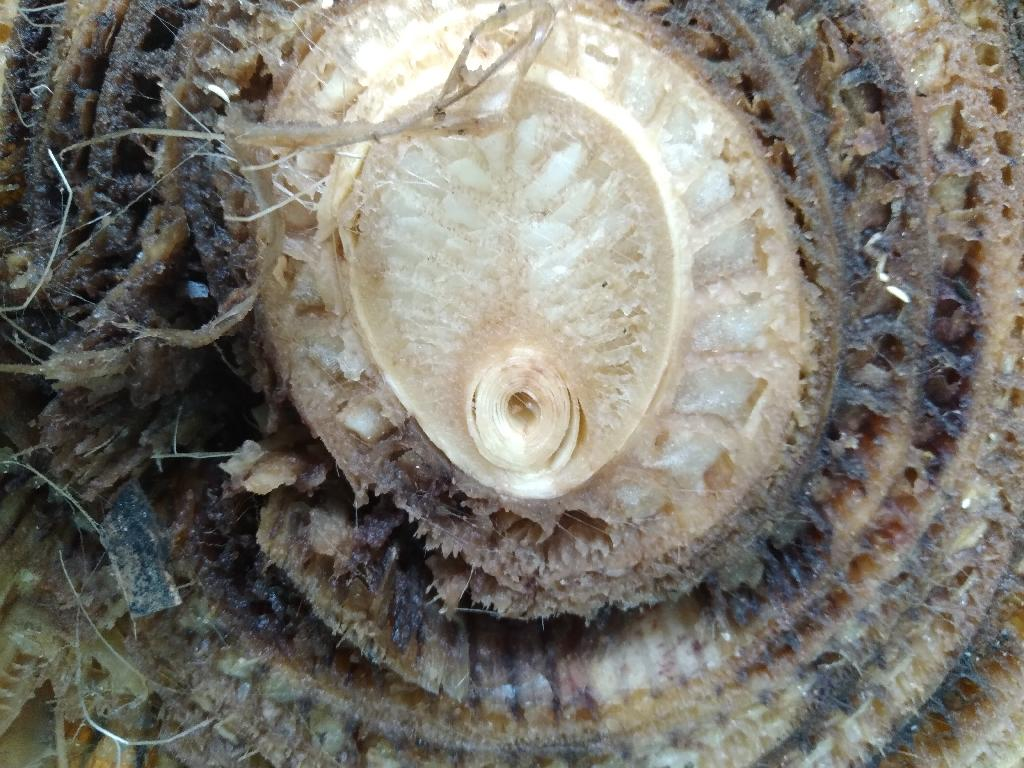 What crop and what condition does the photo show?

banana, fusarium wilt race 1
